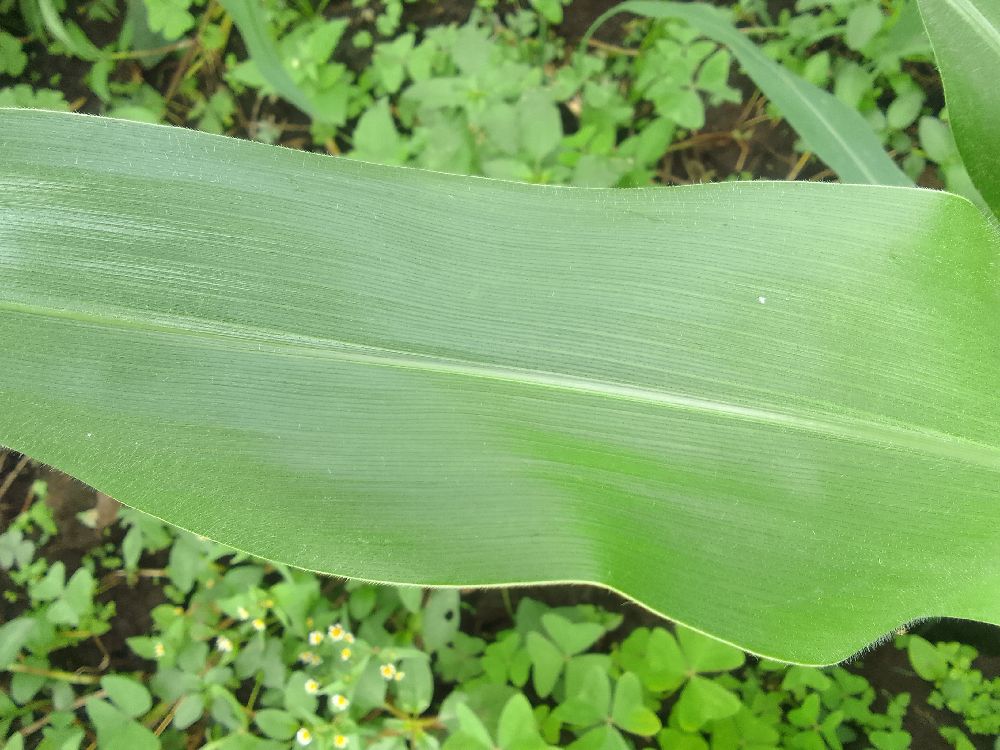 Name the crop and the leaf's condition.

maize, healthy
